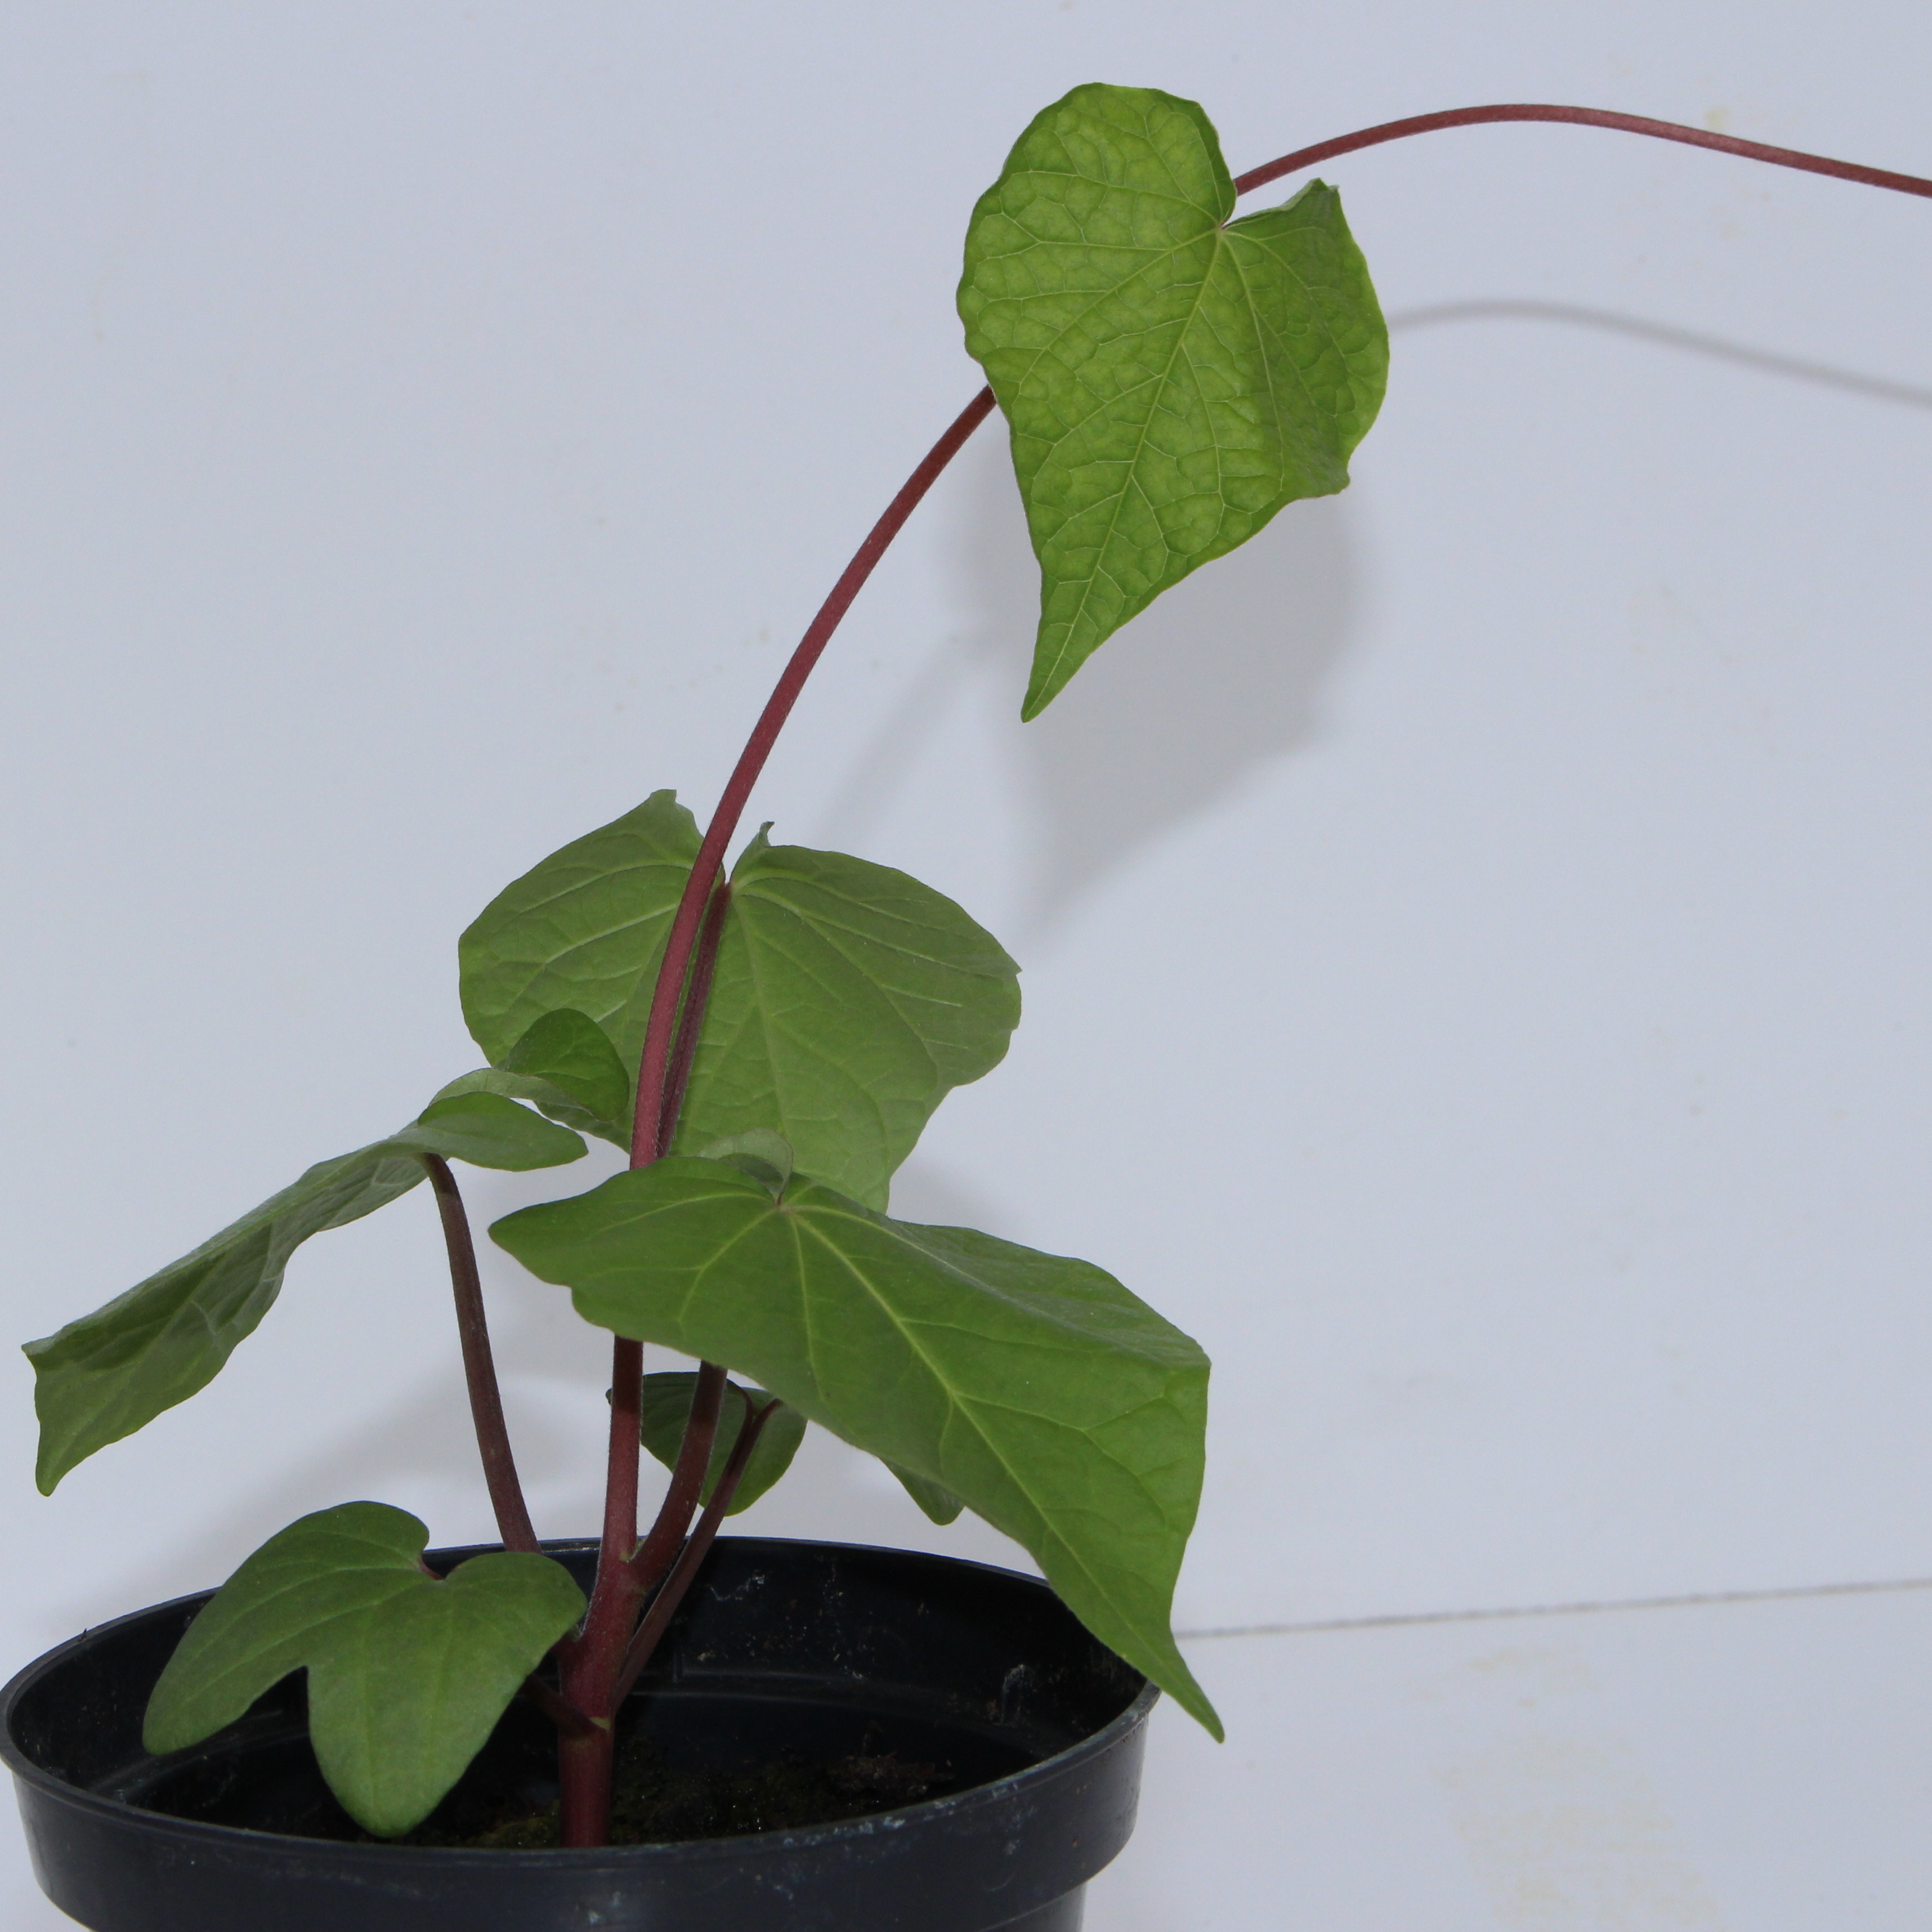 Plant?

Convolvulus arvensis
